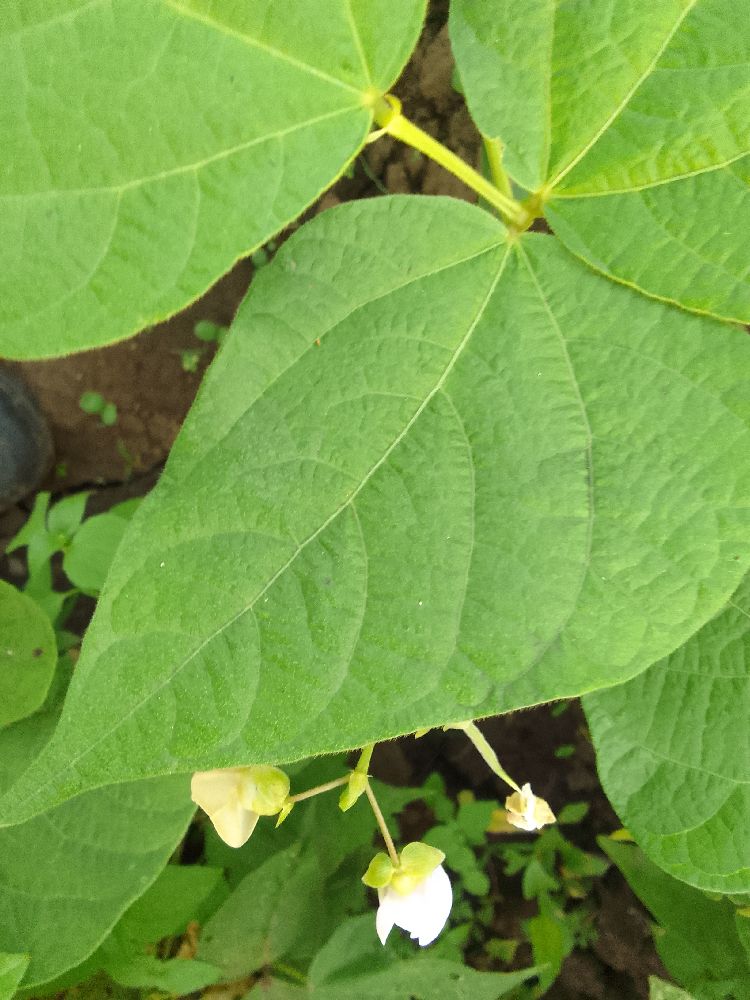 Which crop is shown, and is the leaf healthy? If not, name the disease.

common bean, healthy
